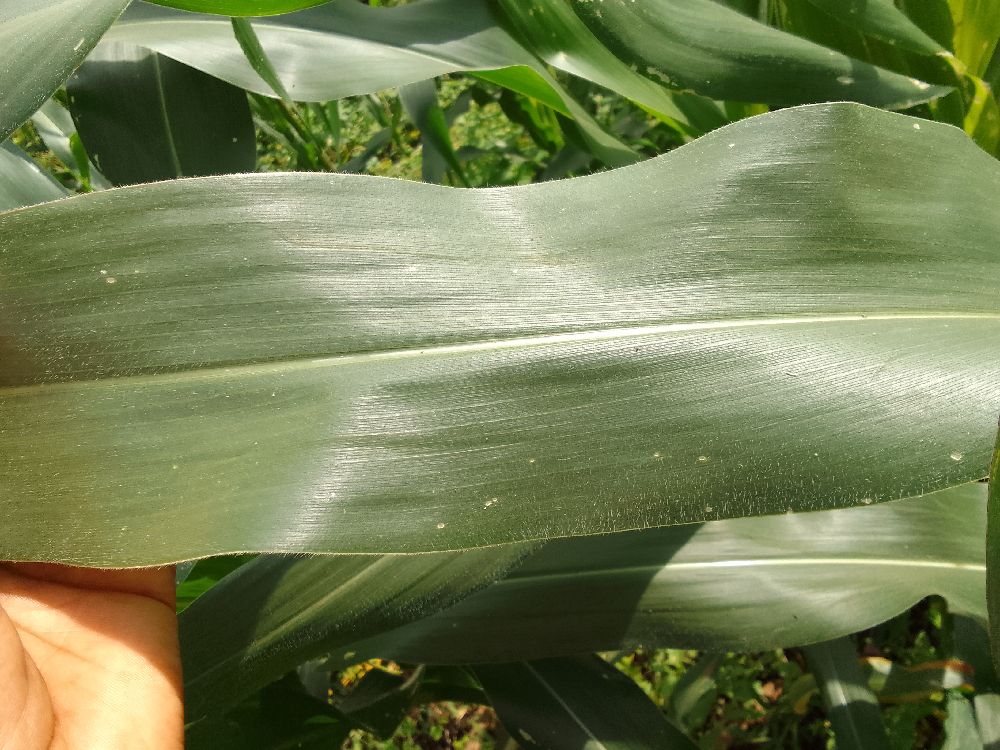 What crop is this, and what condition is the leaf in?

maize, healthy
